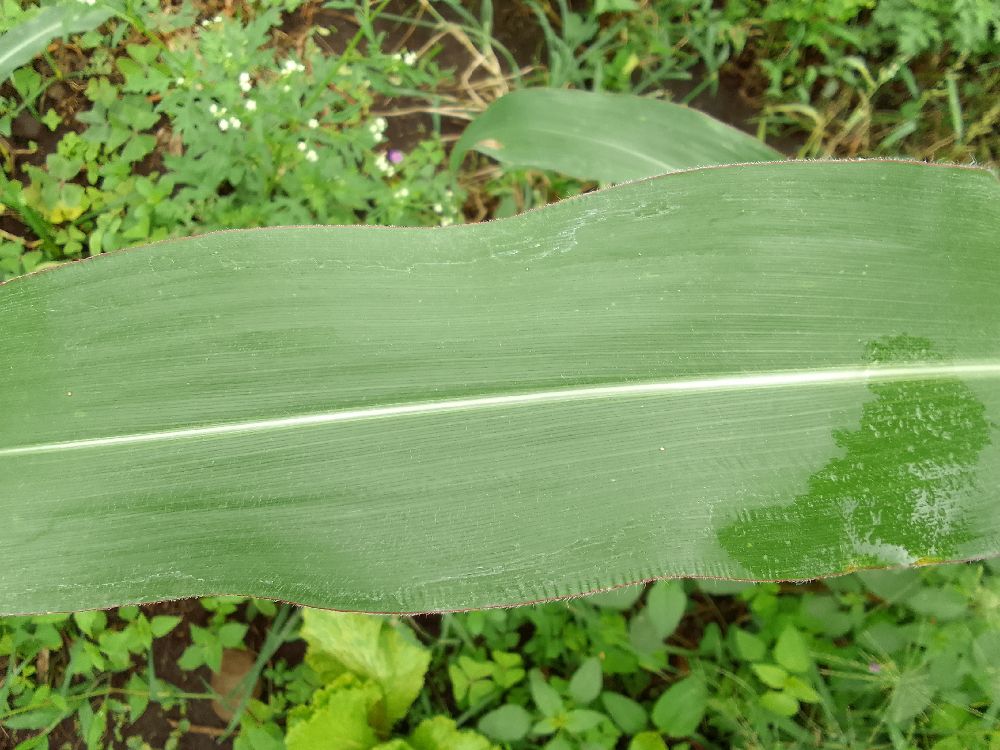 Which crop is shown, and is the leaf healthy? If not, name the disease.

maize, healthy
